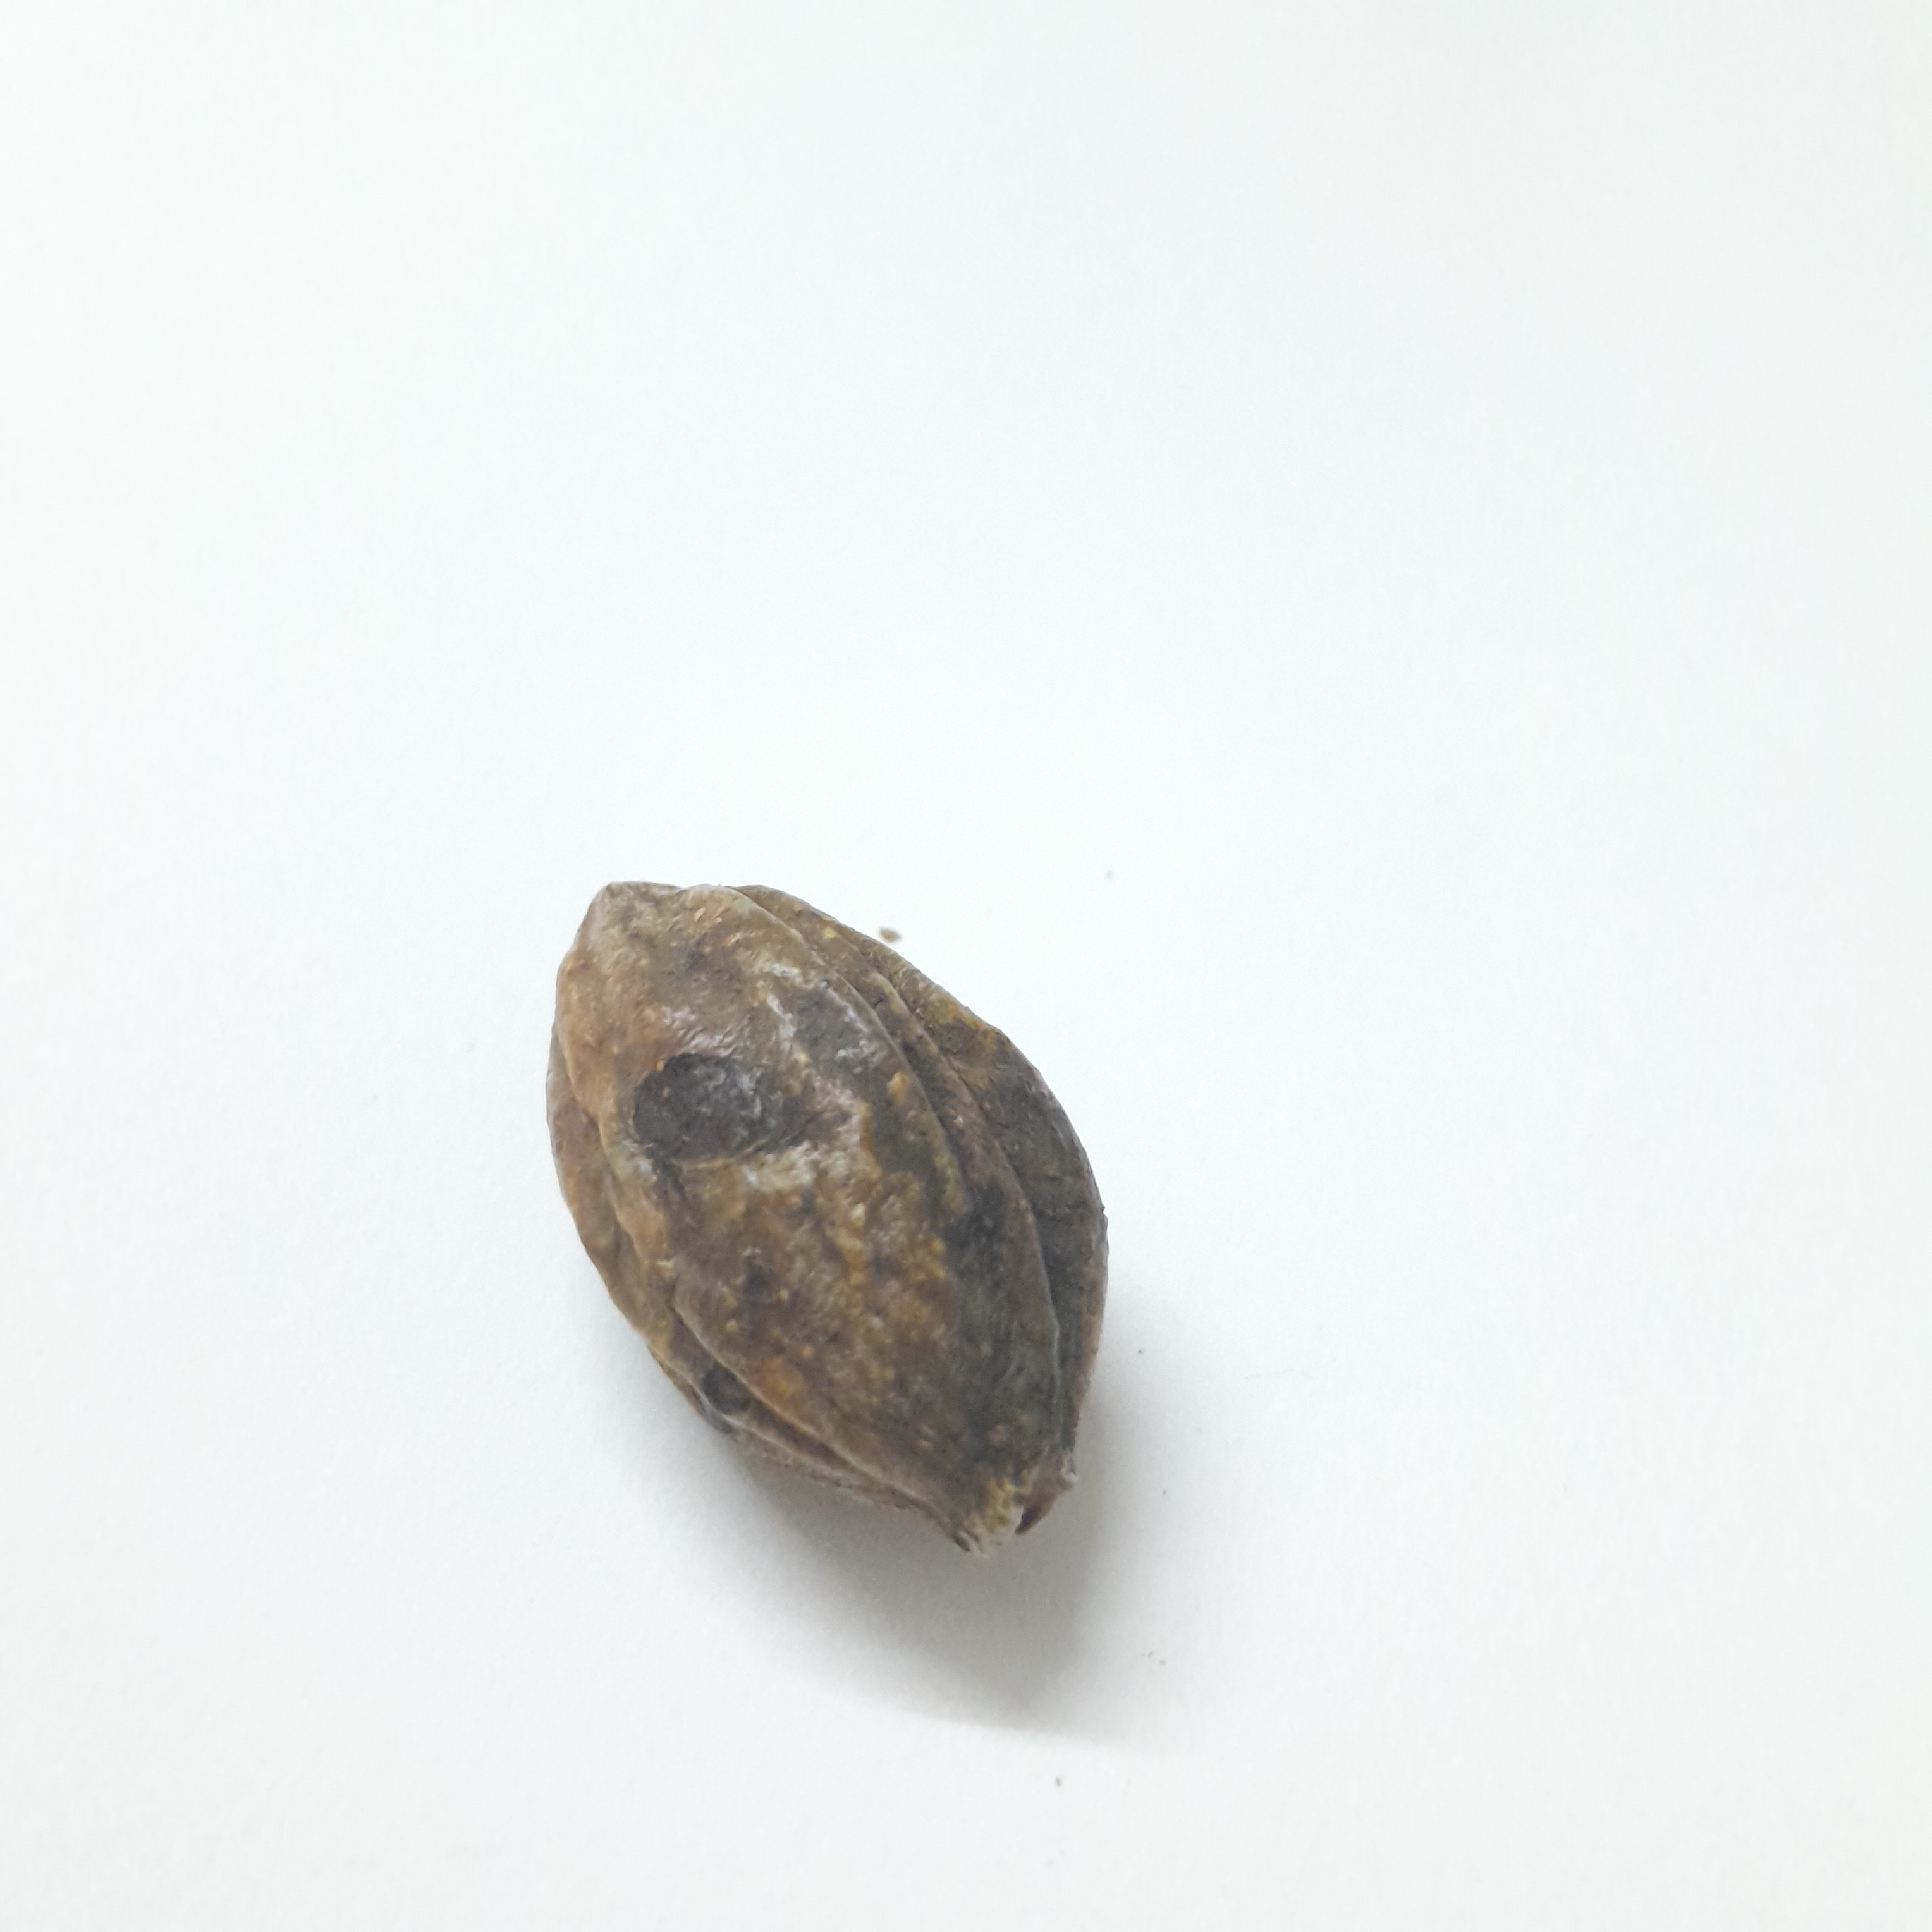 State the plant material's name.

hirdaa
